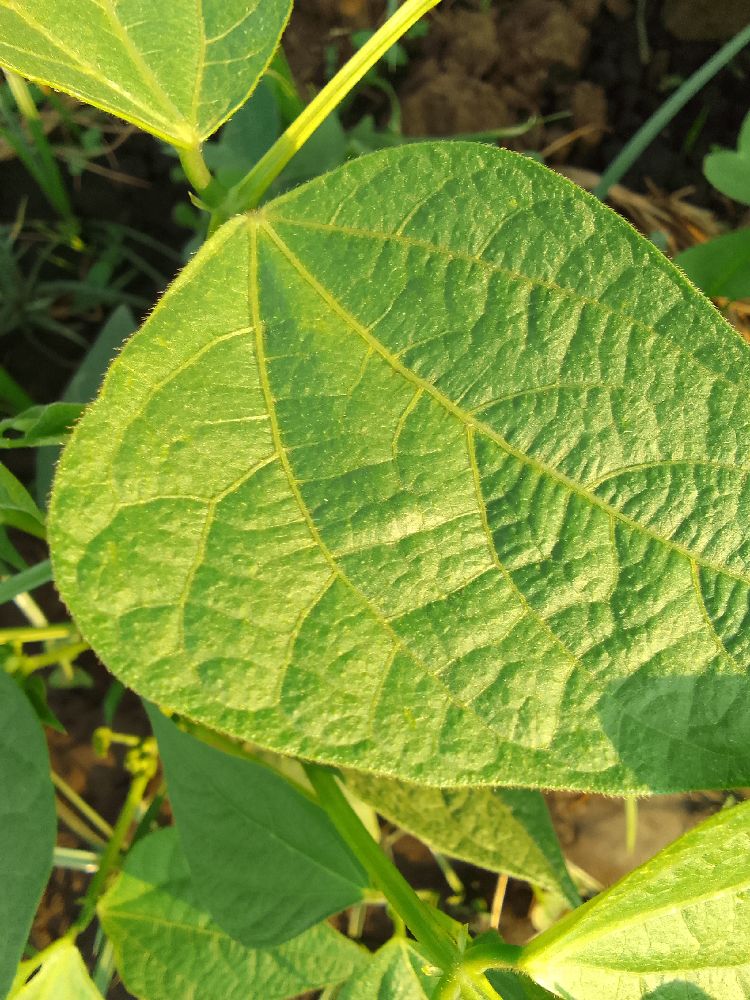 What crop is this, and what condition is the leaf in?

common bean, healthy
